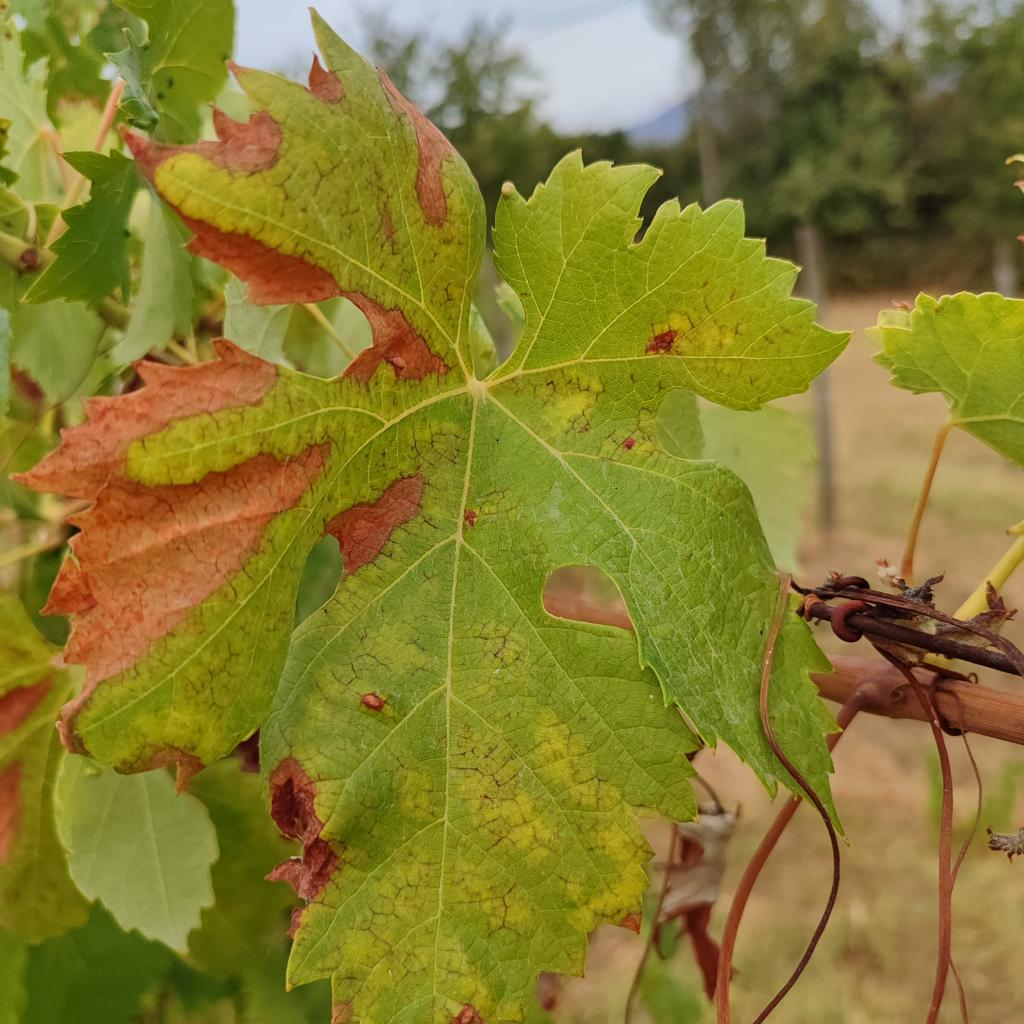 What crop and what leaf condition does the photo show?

grapevine, esca complex
